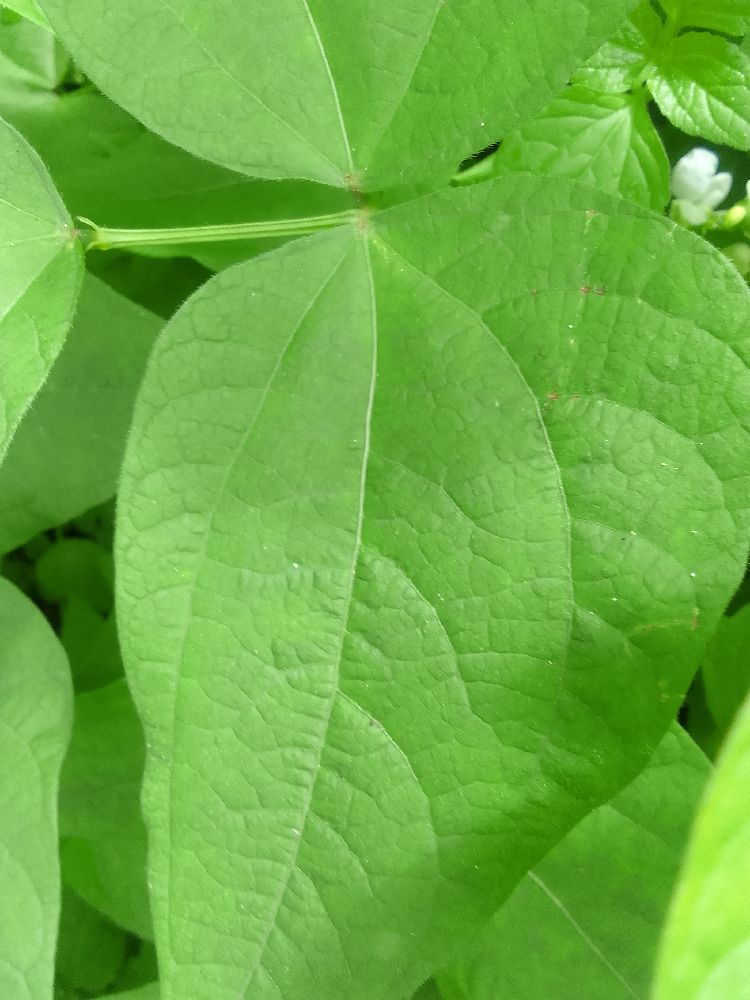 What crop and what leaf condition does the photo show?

common bean, healthy
